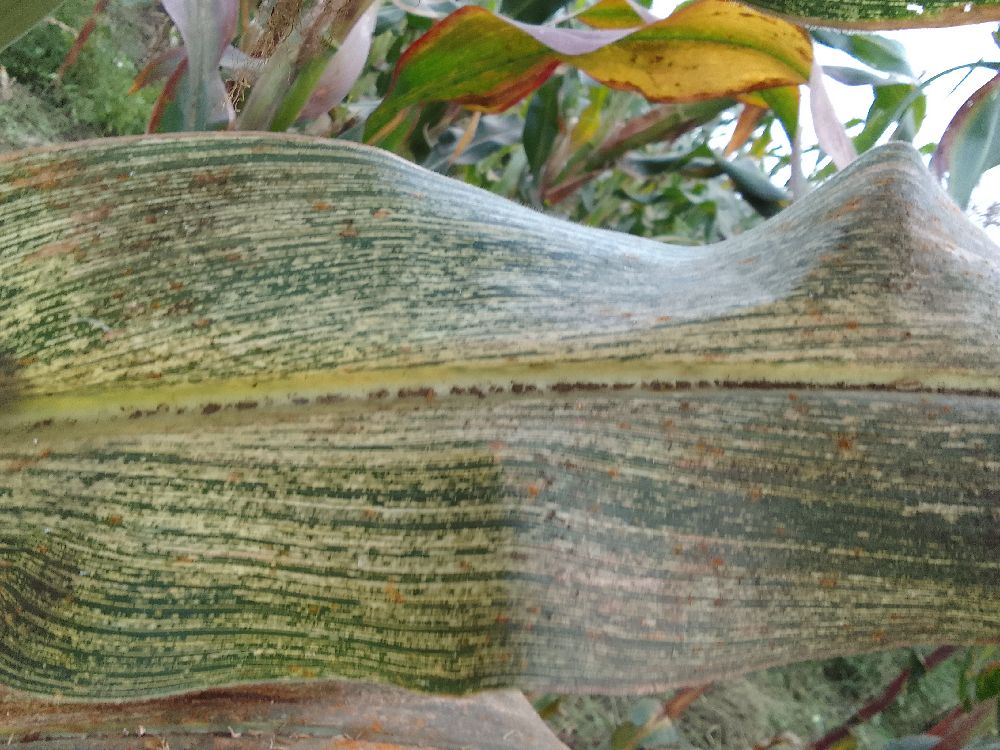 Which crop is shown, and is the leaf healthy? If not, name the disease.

maize, maize streak virus
